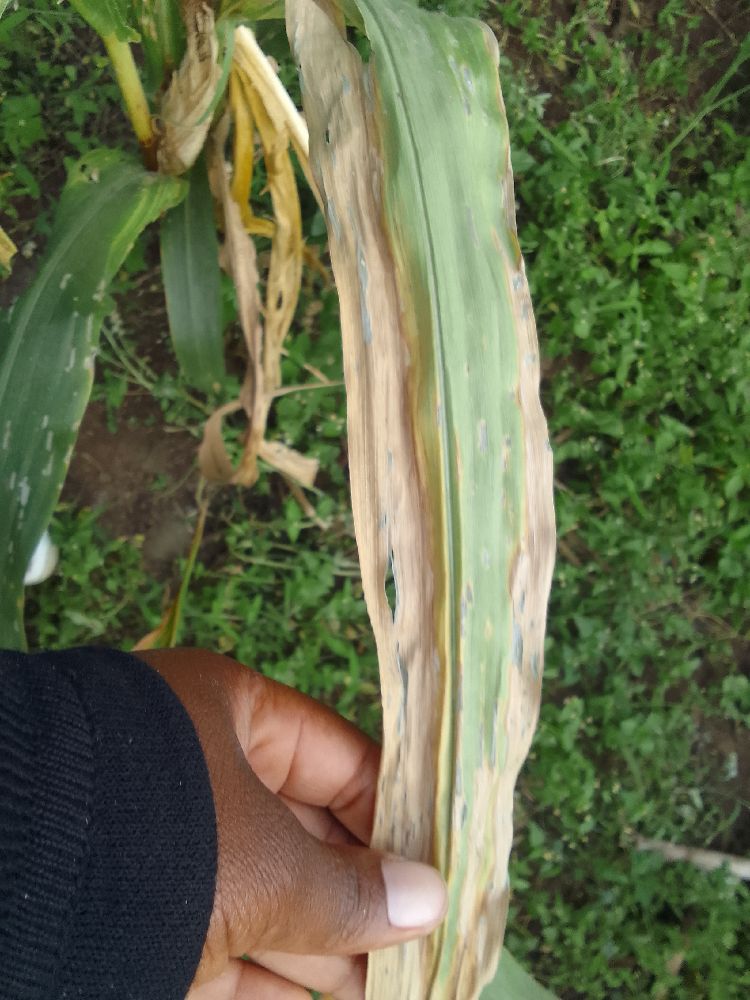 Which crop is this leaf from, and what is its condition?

maize, maize lethal necrosis
